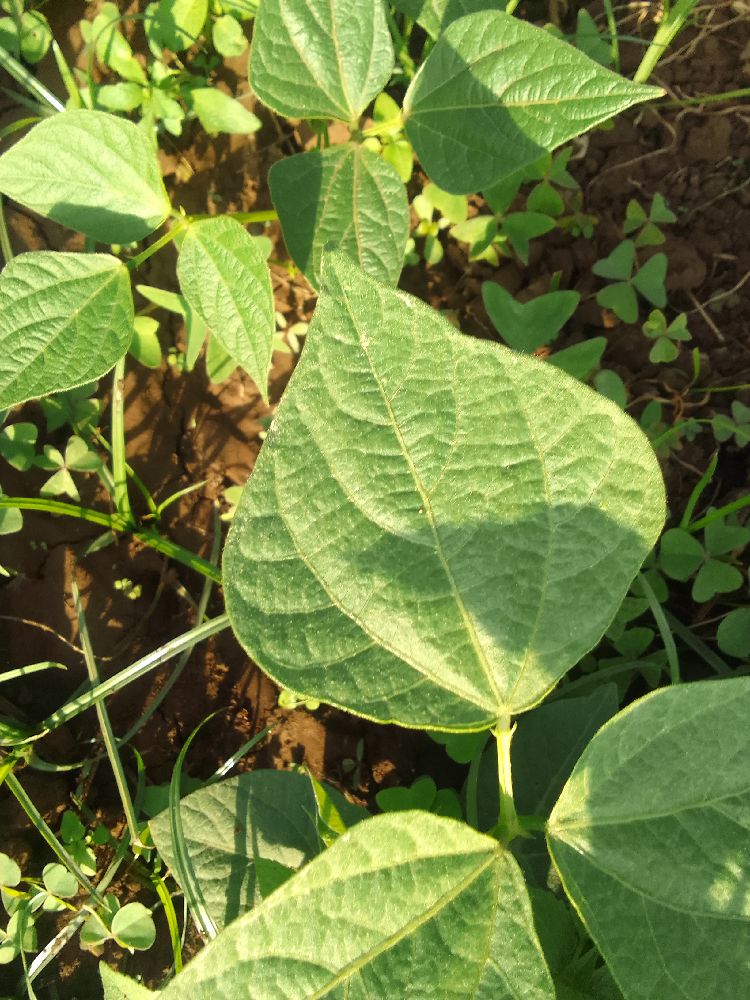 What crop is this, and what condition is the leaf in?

common bean, healthy
